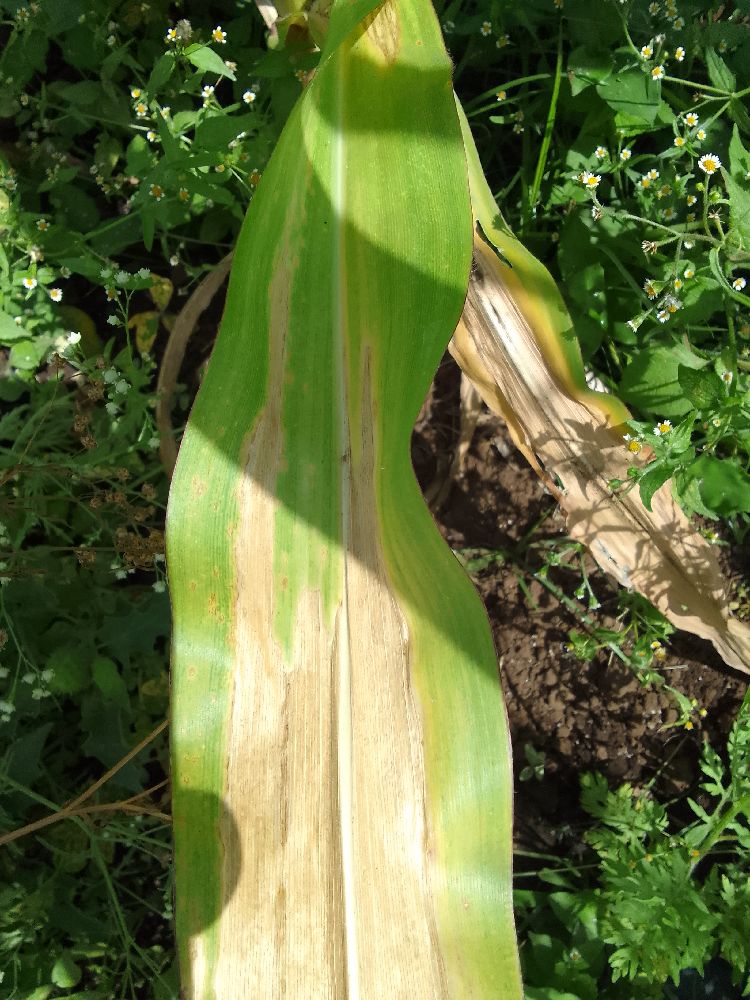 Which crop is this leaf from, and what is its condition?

maize, maize lethal necrosis
